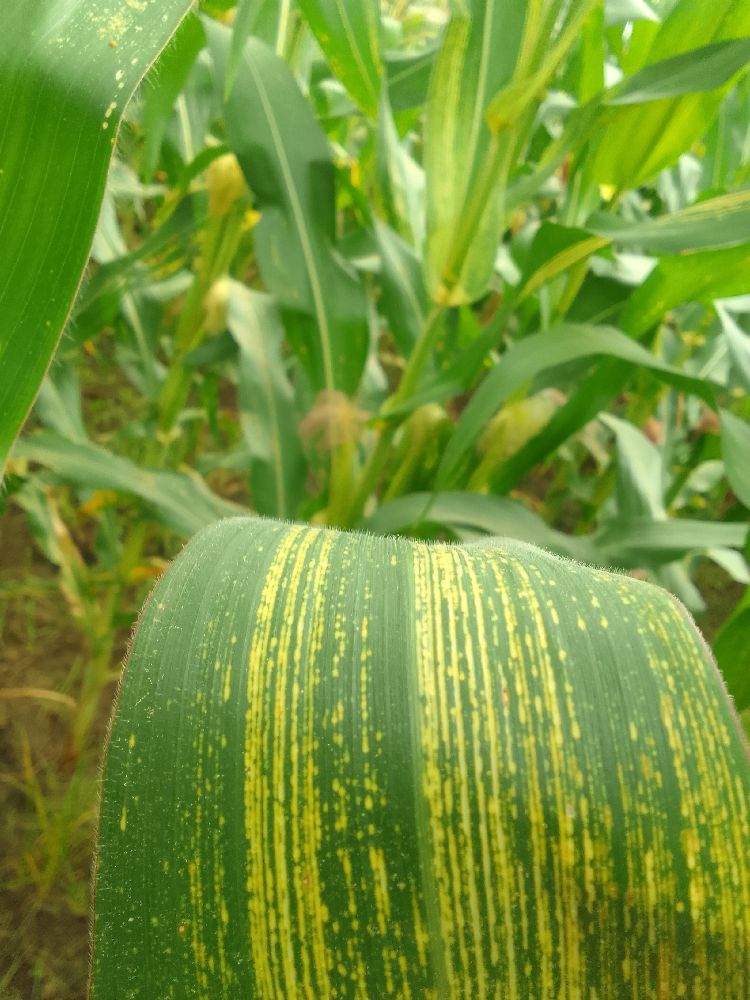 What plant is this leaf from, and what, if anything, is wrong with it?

maize, maize streak virus
